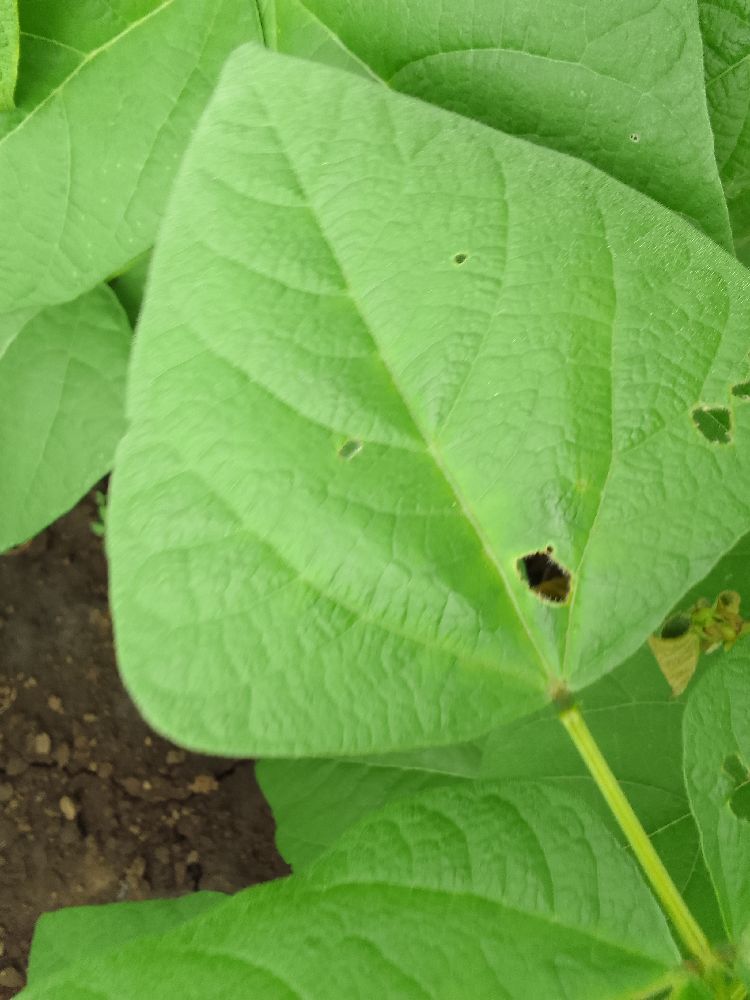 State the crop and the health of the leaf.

common bean, healthy
